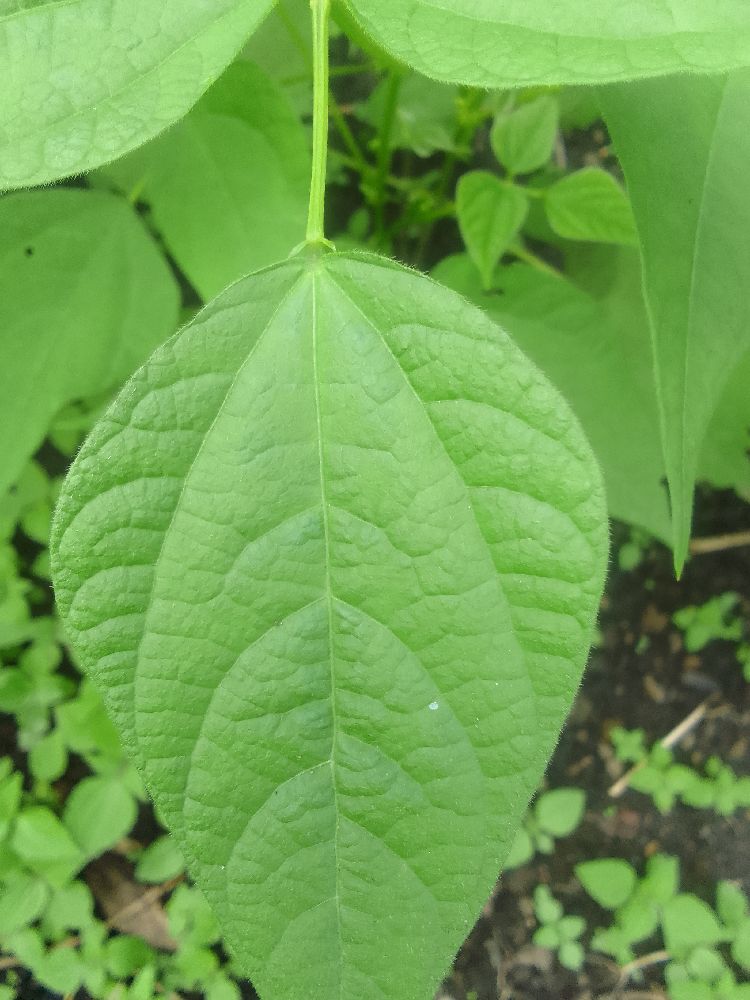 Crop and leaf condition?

common bean, healthy
